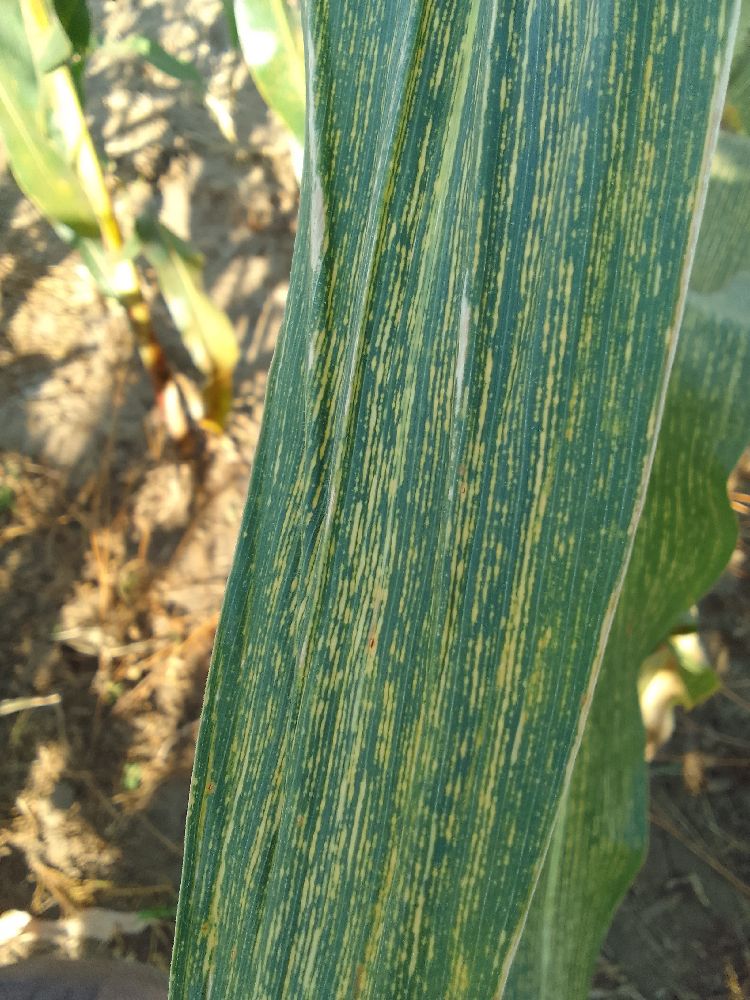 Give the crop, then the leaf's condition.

maize, maize streak virus
